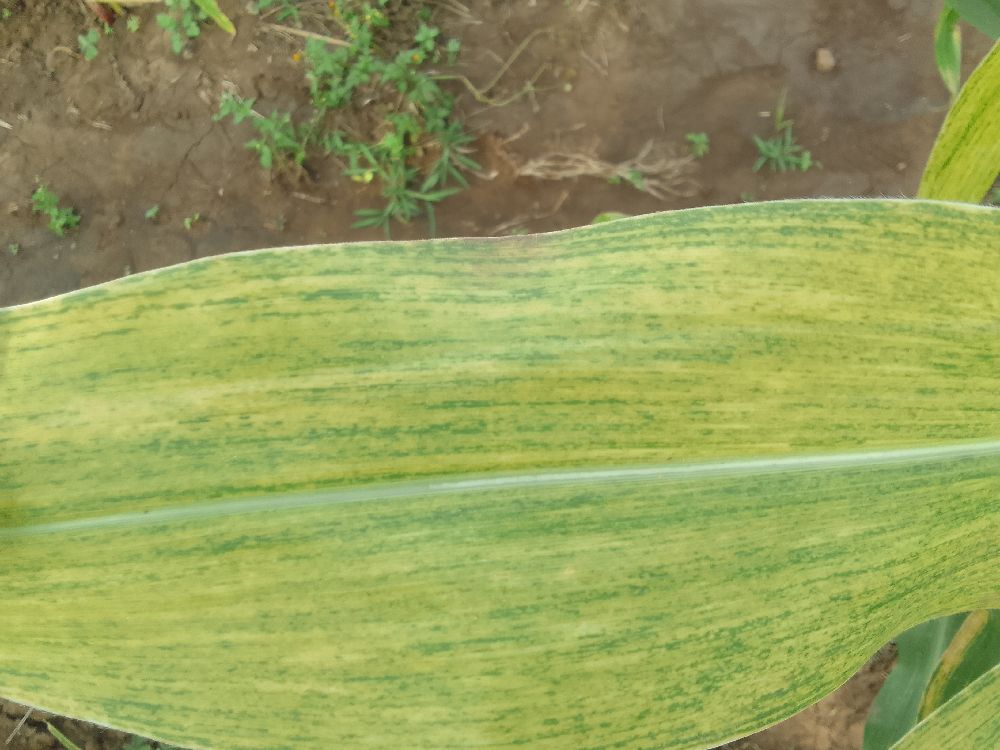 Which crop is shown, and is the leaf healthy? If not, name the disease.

maize, maize lethal necrosis
